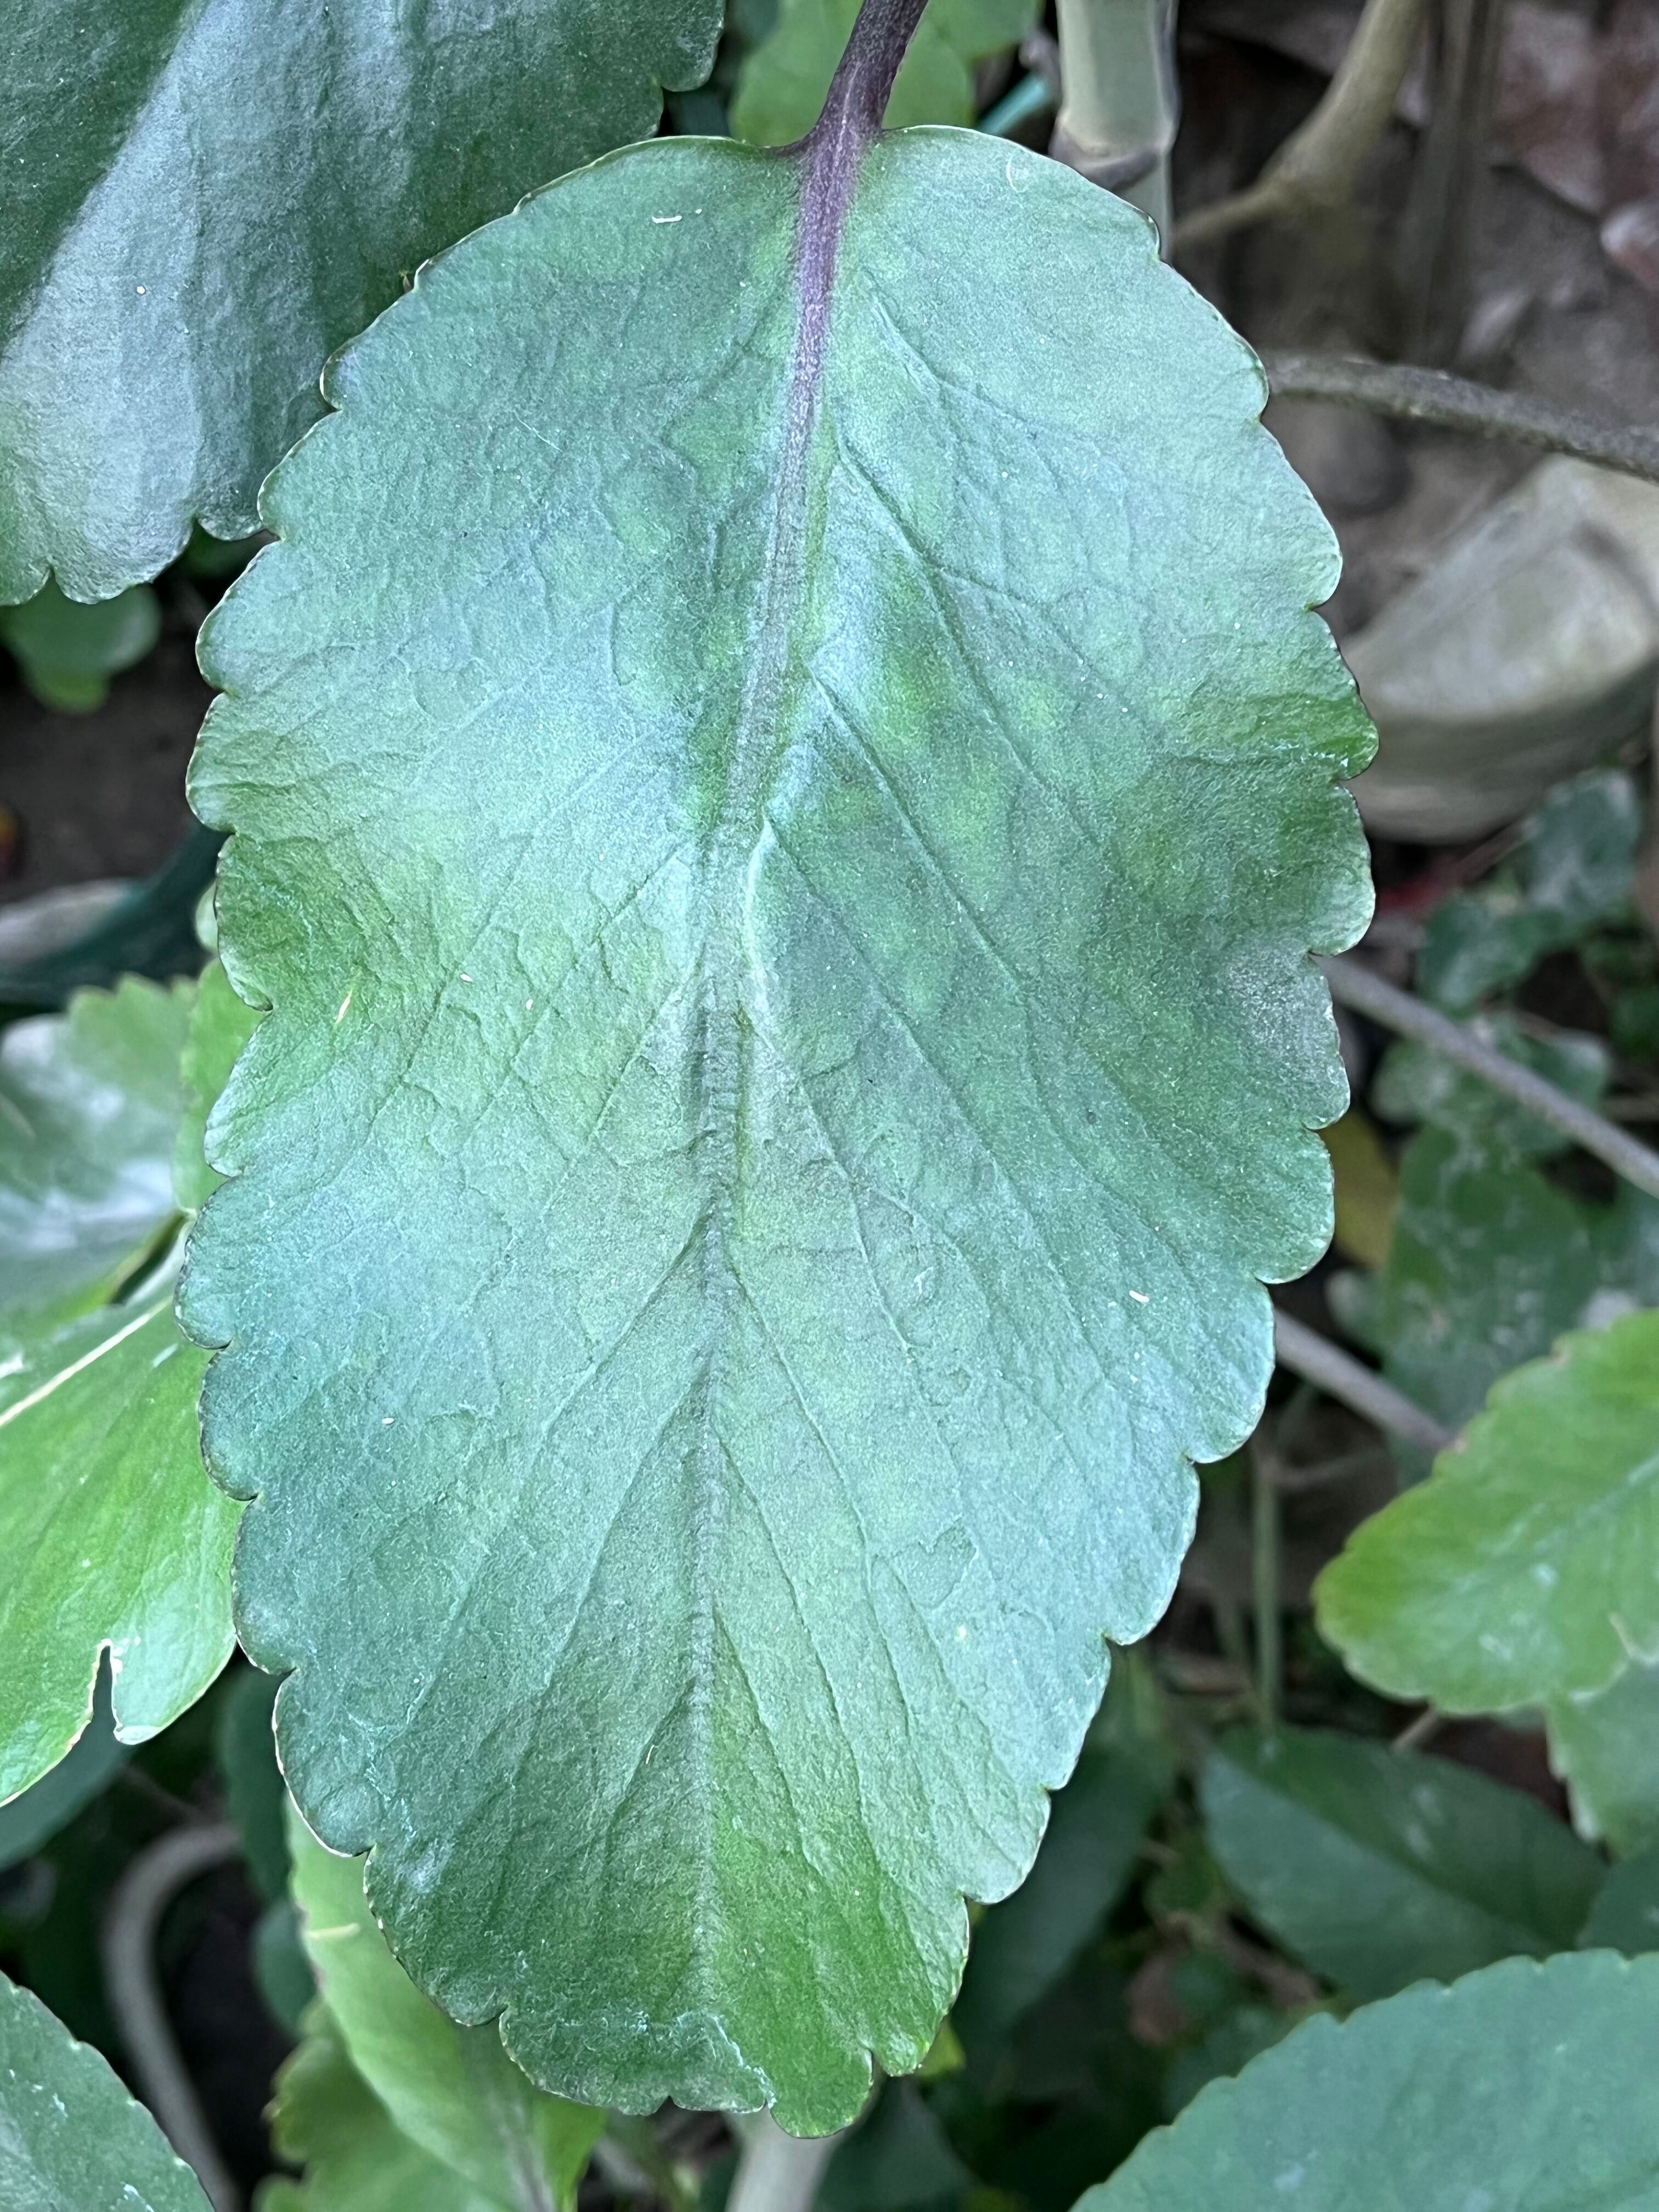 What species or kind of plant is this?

pathorkuci
